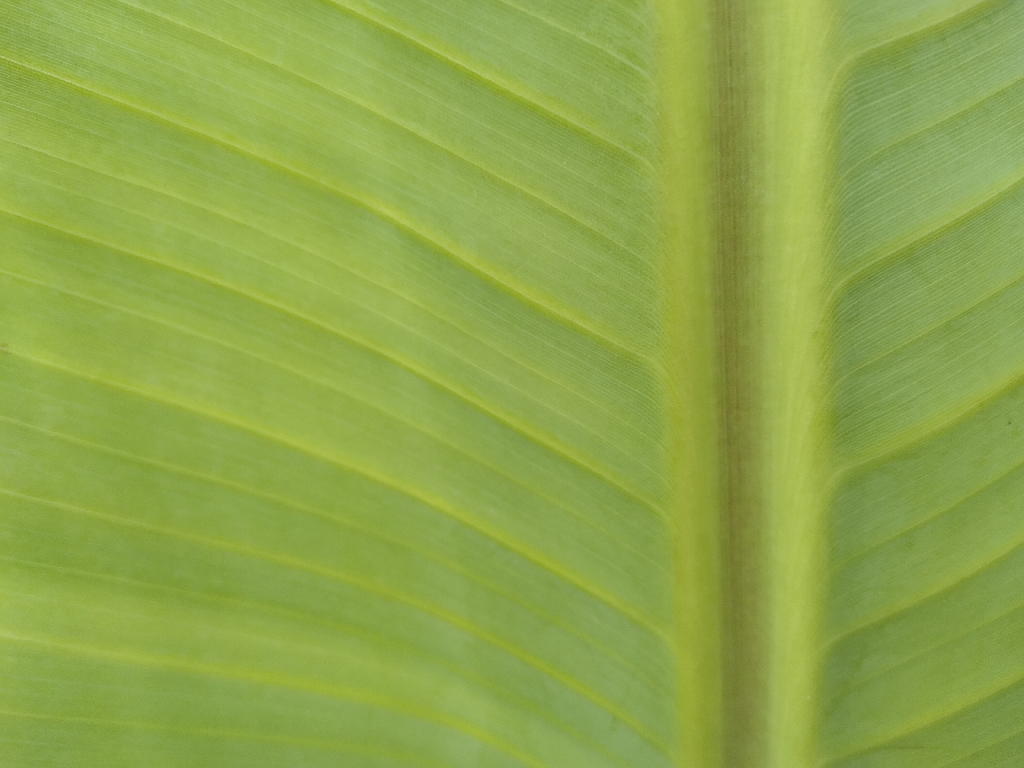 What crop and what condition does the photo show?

banana, healthy
